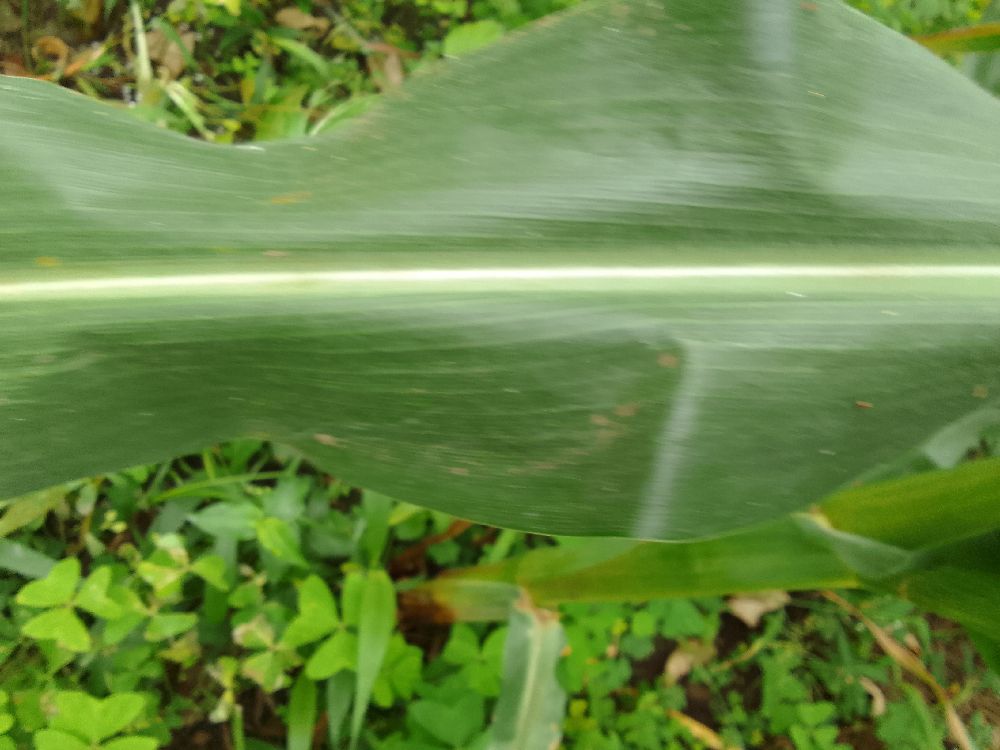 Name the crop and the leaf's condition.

maize, healthy
